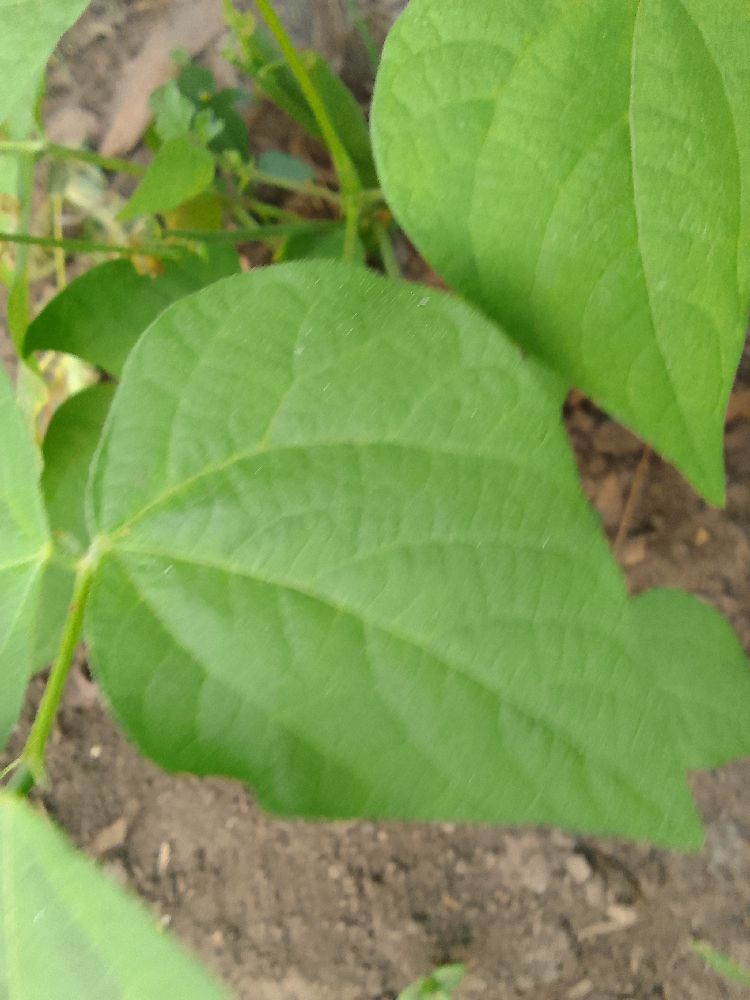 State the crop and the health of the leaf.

common bean, healthy
